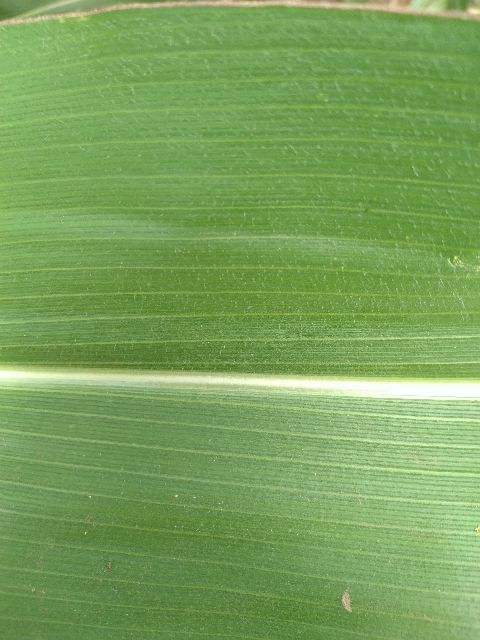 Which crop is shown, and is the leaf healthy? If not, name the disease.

maize, healthy
